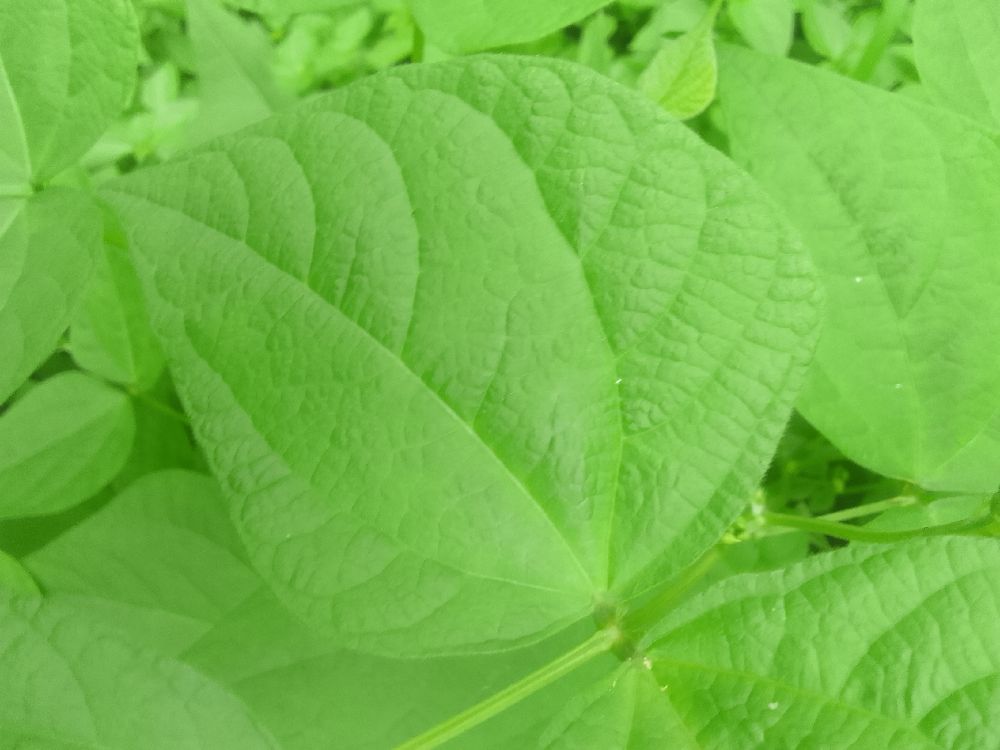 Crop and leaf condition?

common bean, healthy
